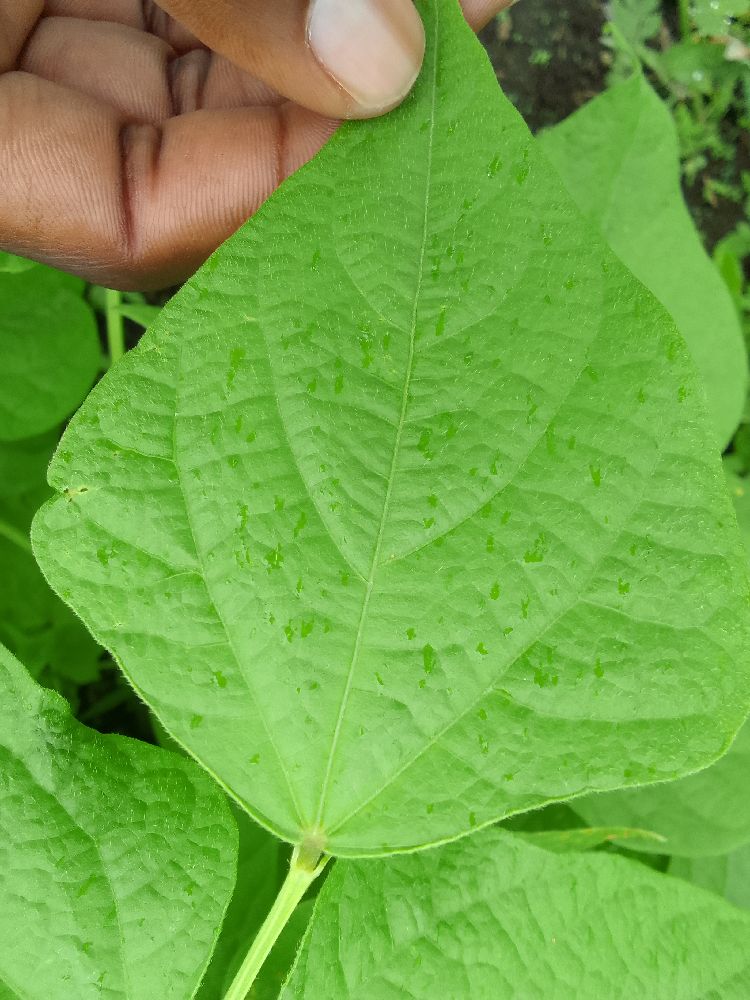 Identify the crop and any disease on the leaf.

common bean, healthy
